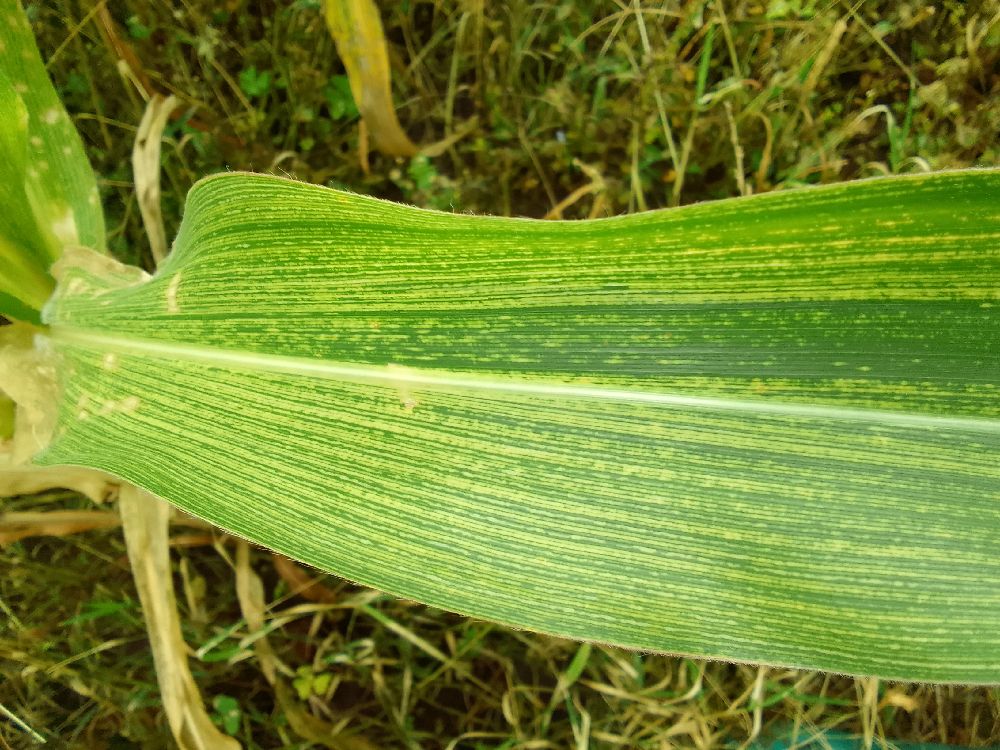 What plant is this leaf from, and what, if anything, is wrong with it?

maize, maize streak virus
